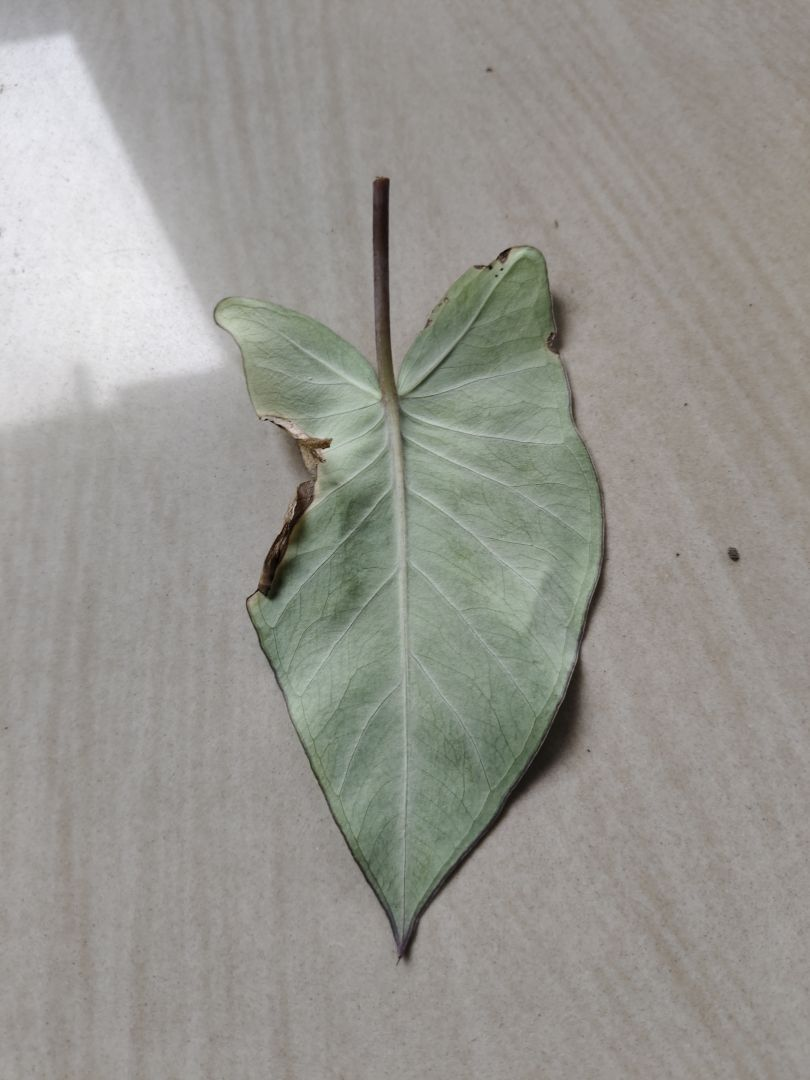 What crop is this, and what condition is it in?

taro, leaf blight
